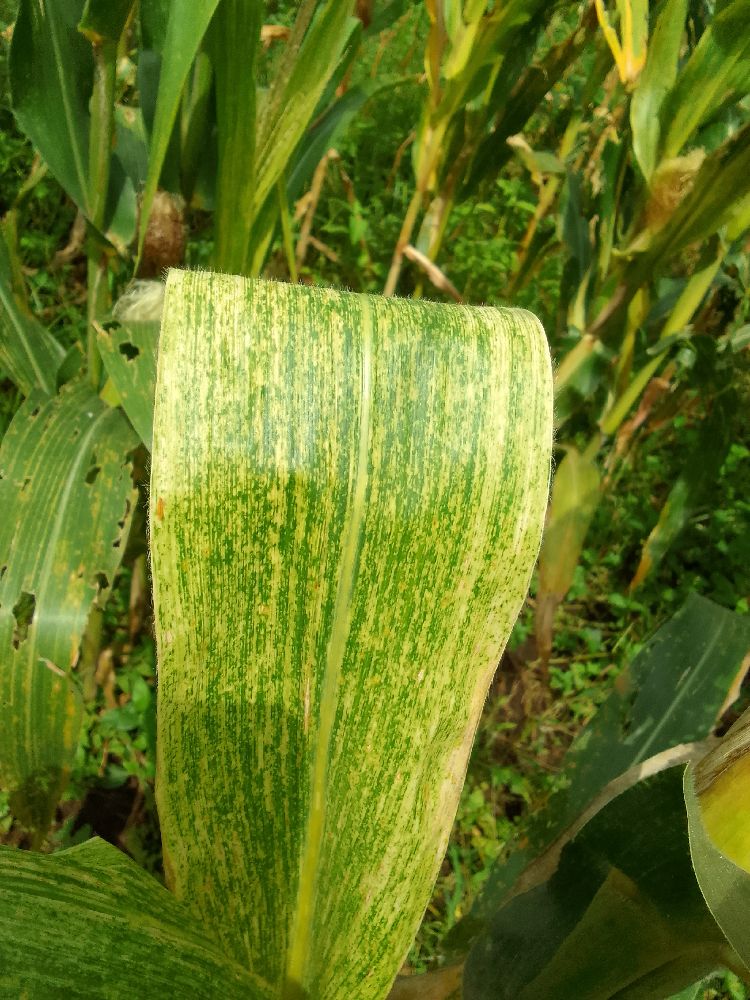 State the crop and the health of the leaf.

maize, maize lethal necrosis
